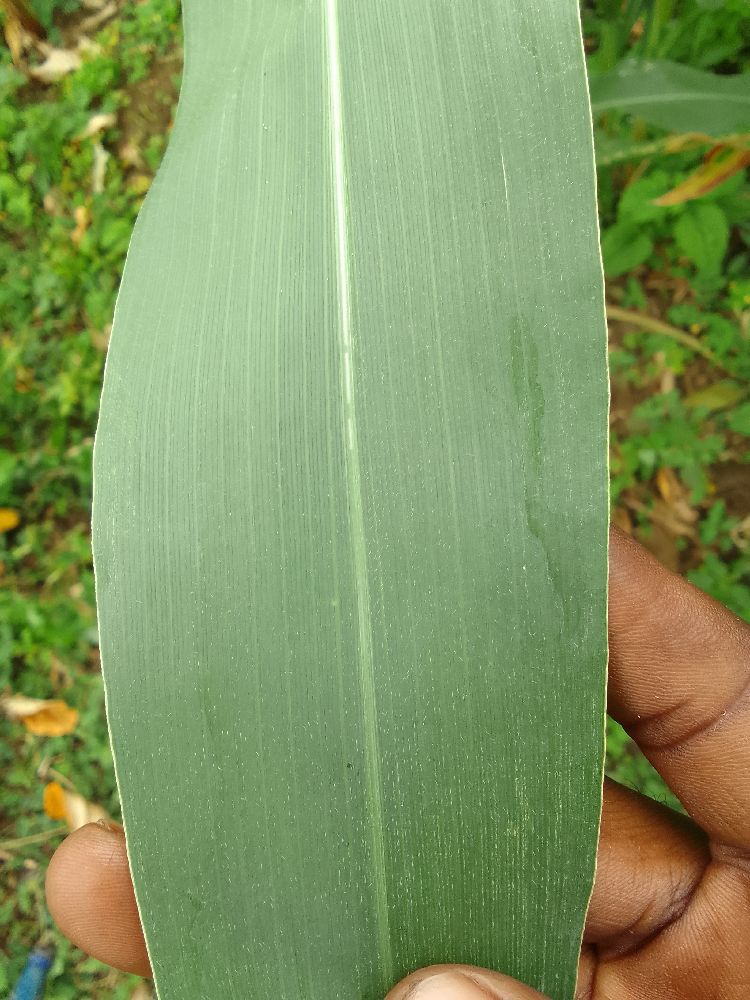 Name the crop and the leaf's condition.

maize, healthy
